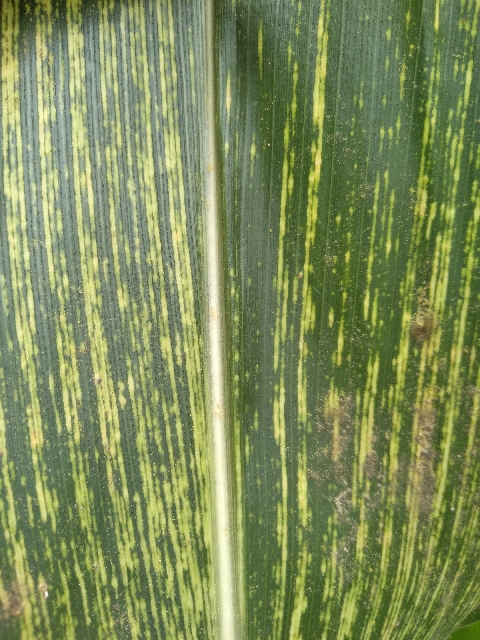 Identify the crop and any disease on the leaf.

maize, maize streak virus
